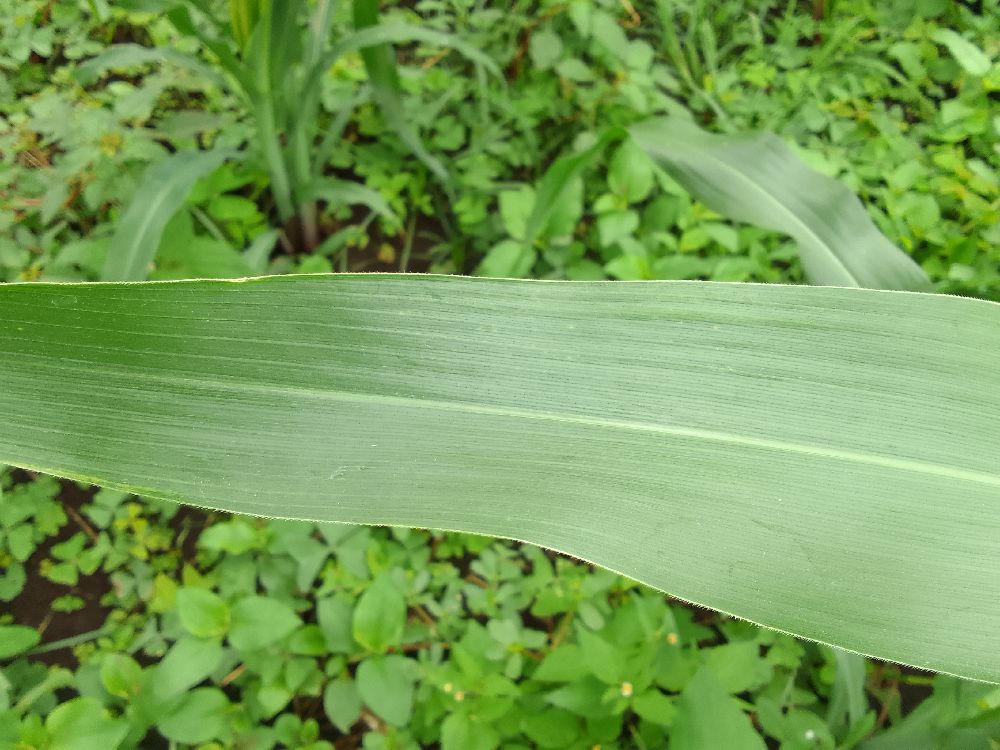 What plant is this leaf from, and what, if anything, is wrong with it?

maize, healthy
